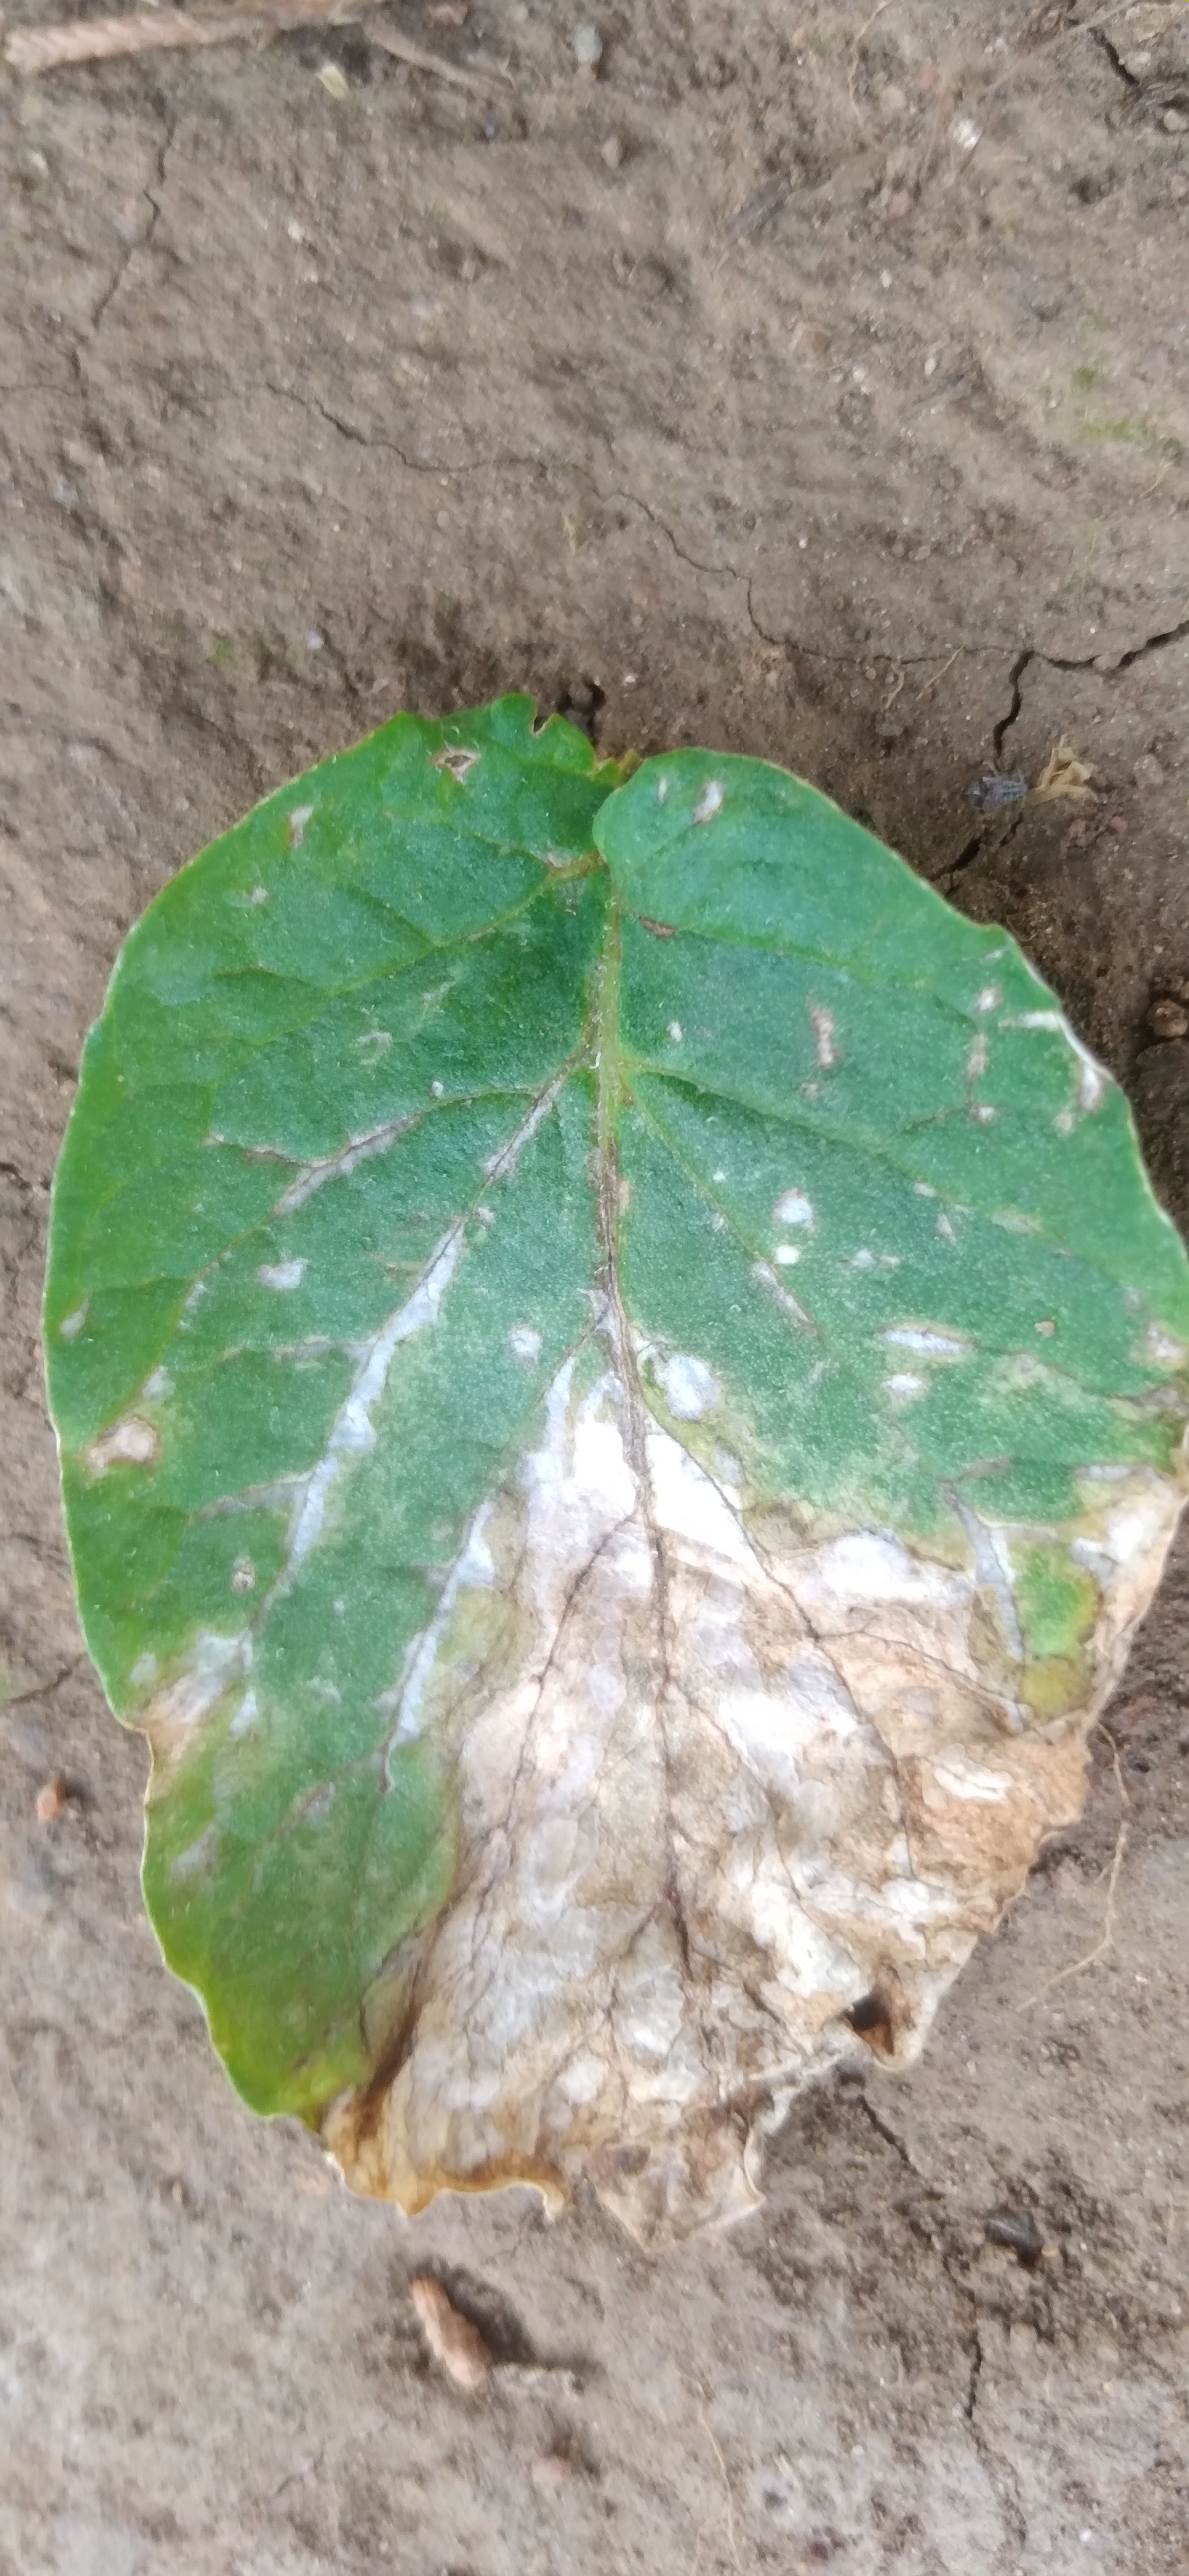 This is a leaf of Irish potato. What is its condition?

early blight
